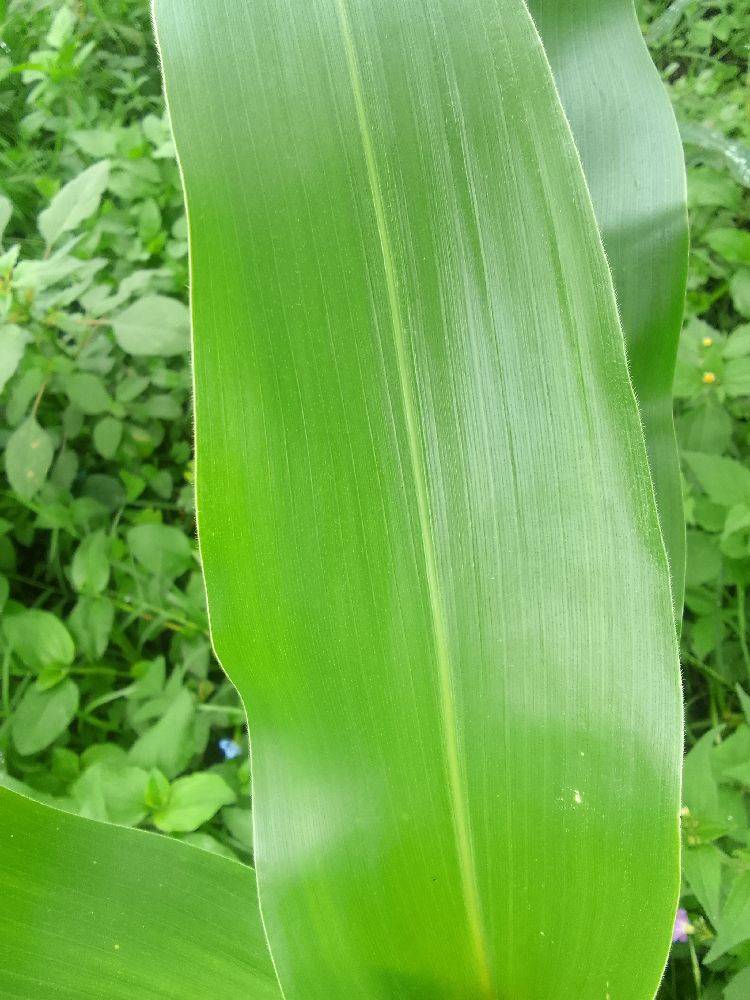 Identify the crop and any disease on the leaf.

maize, healthy
